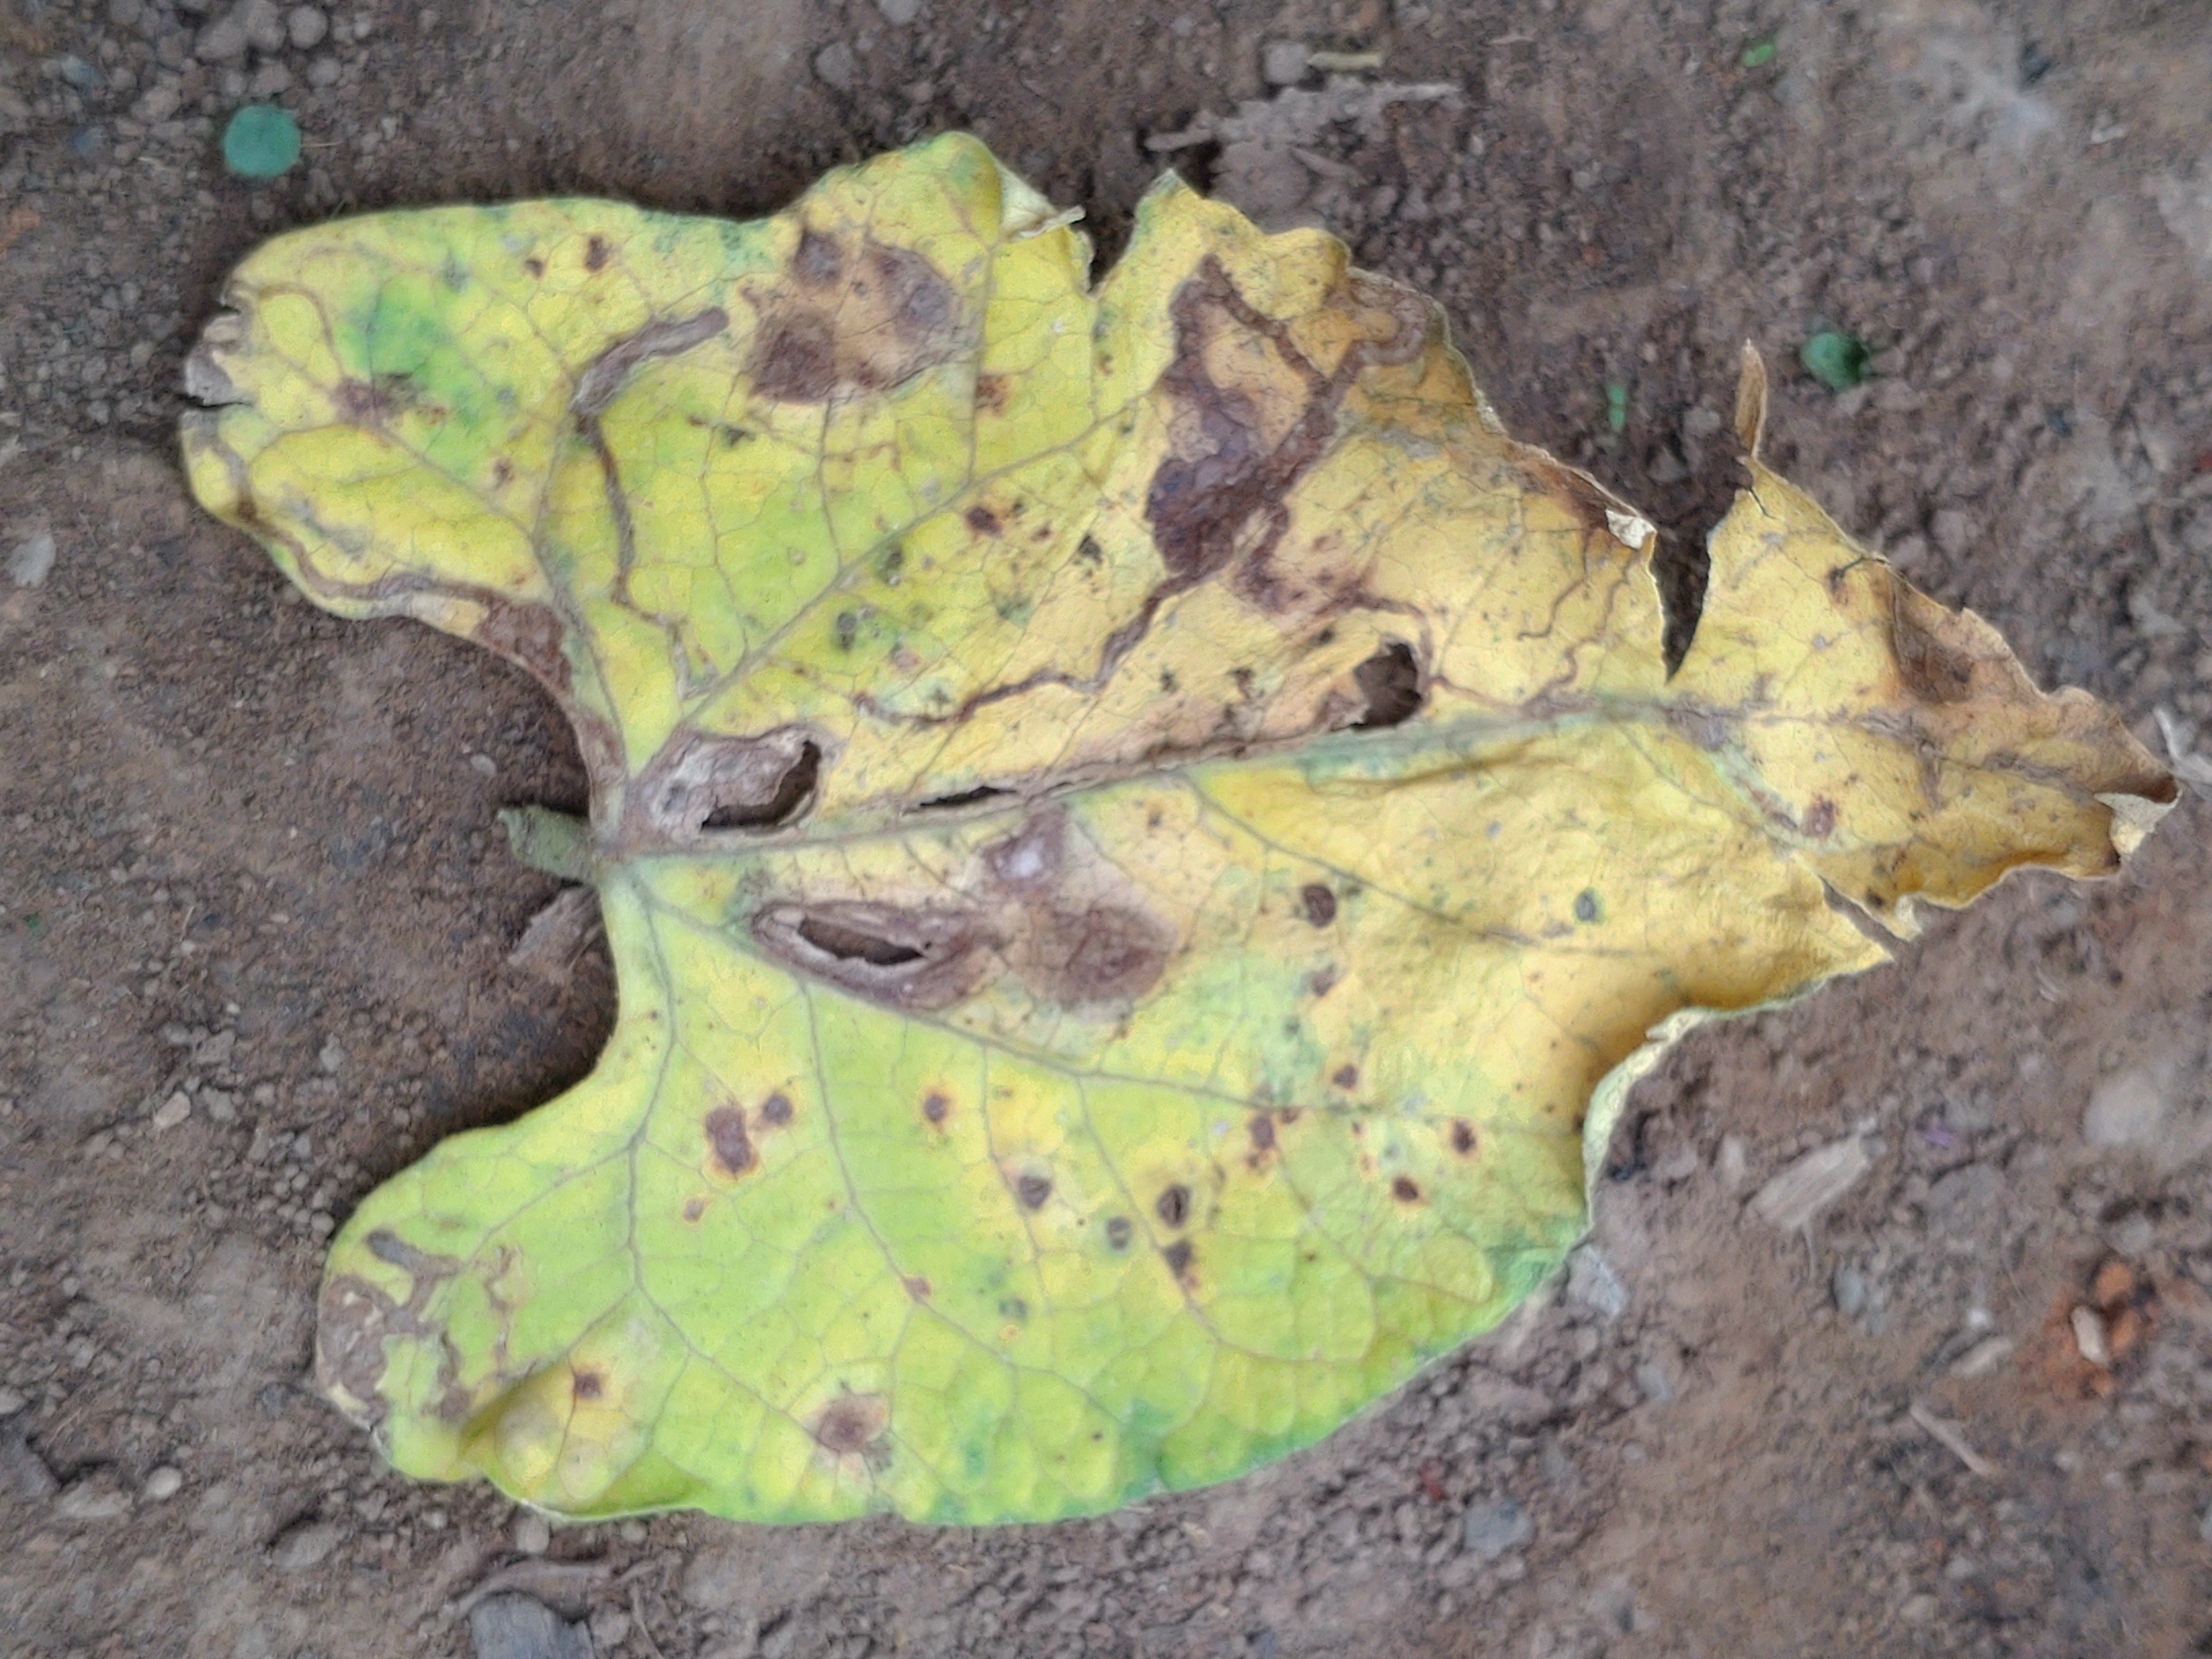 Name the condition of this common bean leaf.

anthracnose
